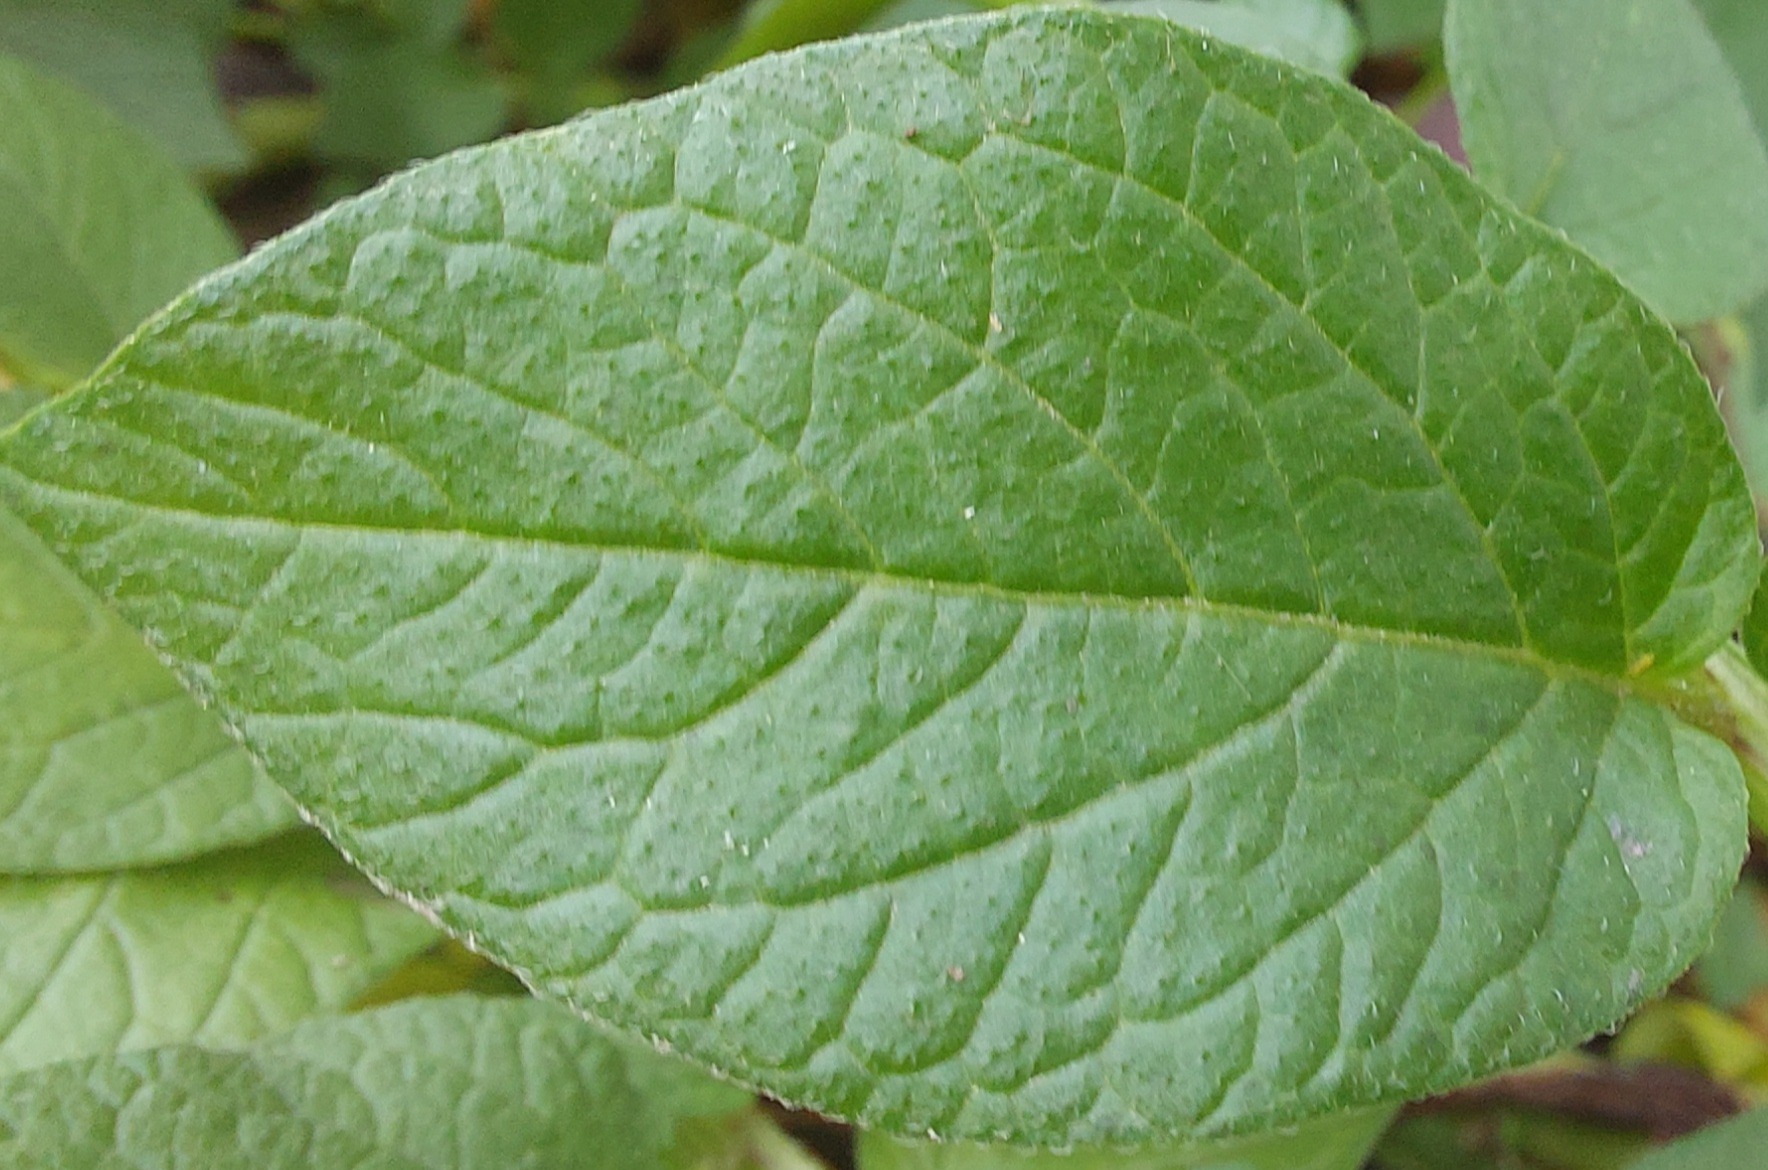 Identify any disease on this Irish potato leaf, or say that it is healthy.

healthy
